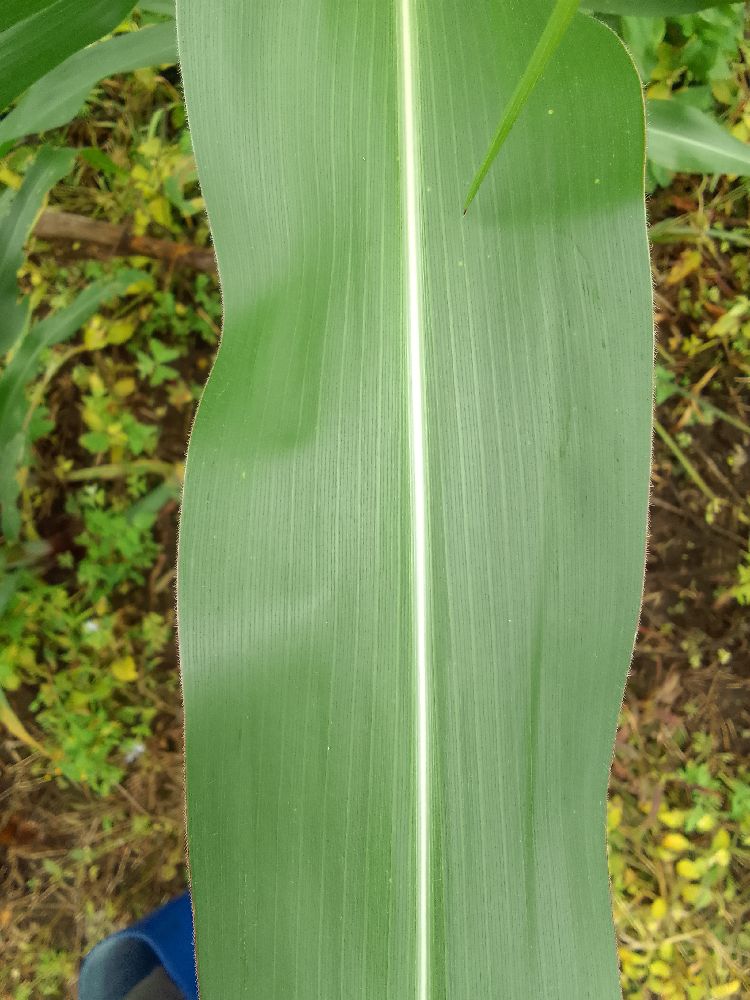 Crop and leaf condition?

maize, healthy
